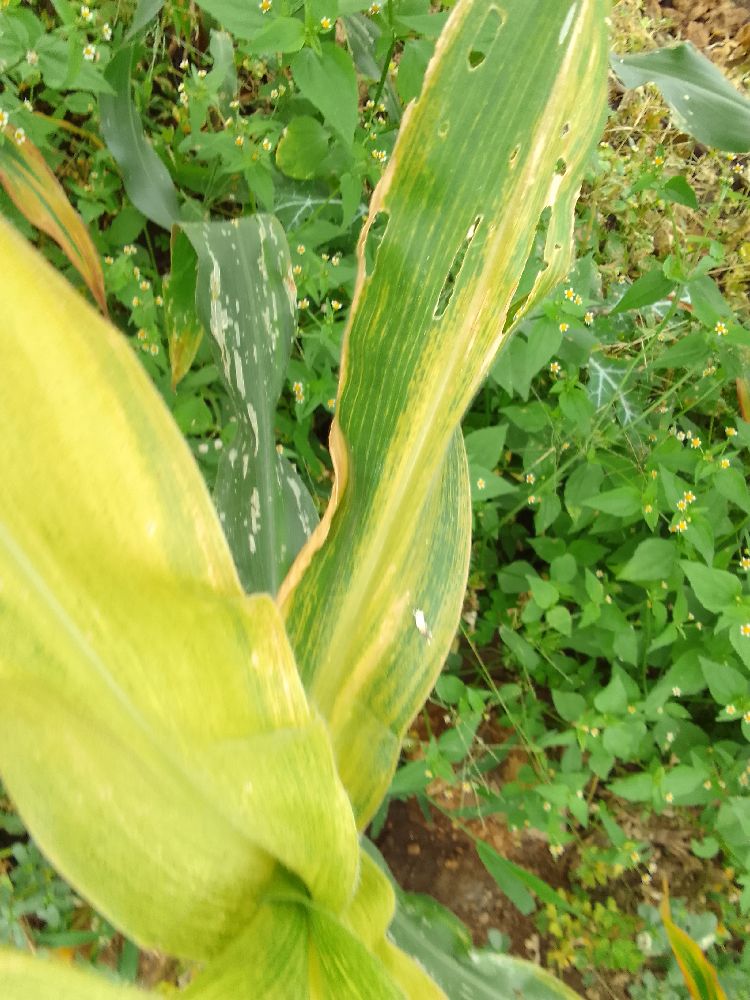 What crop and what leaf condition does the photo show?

maize, healthy
